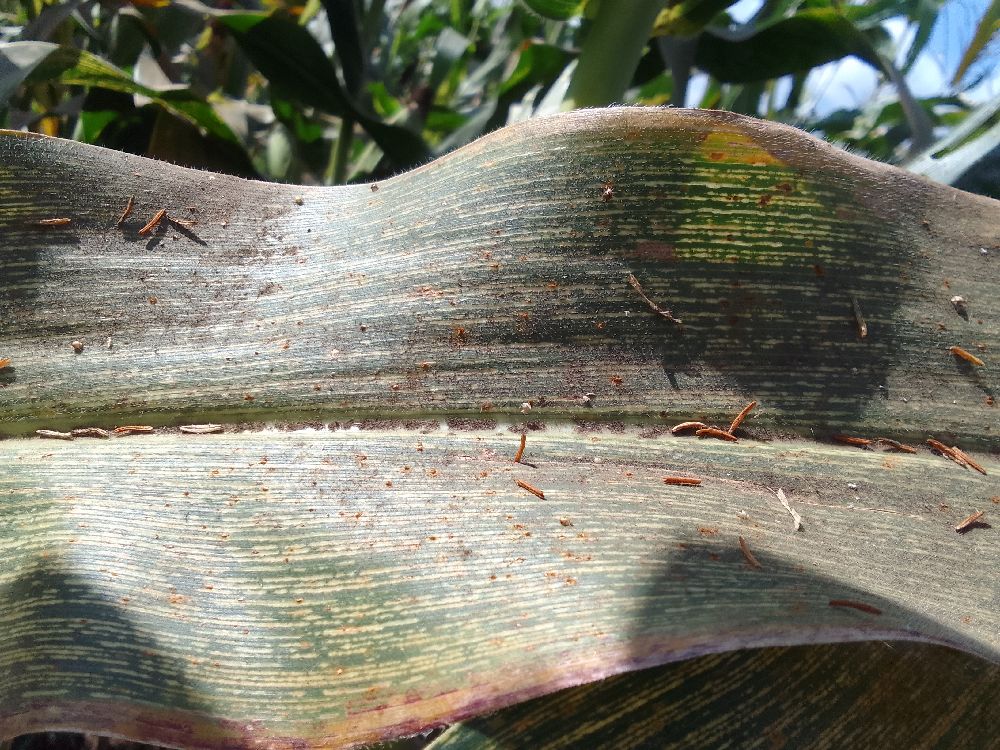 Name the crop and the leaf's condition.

maize, maize streak virus
